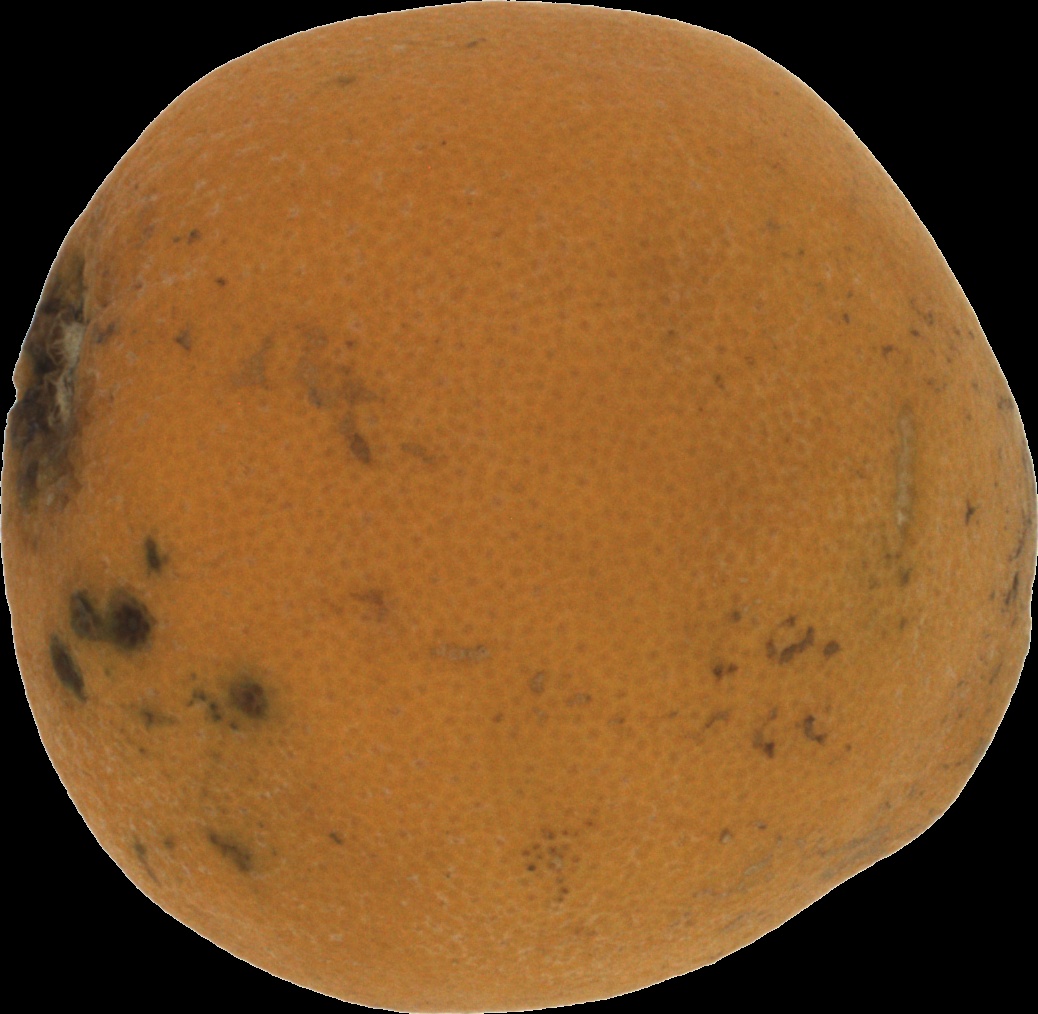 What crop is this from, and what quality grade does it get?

orange, bad
